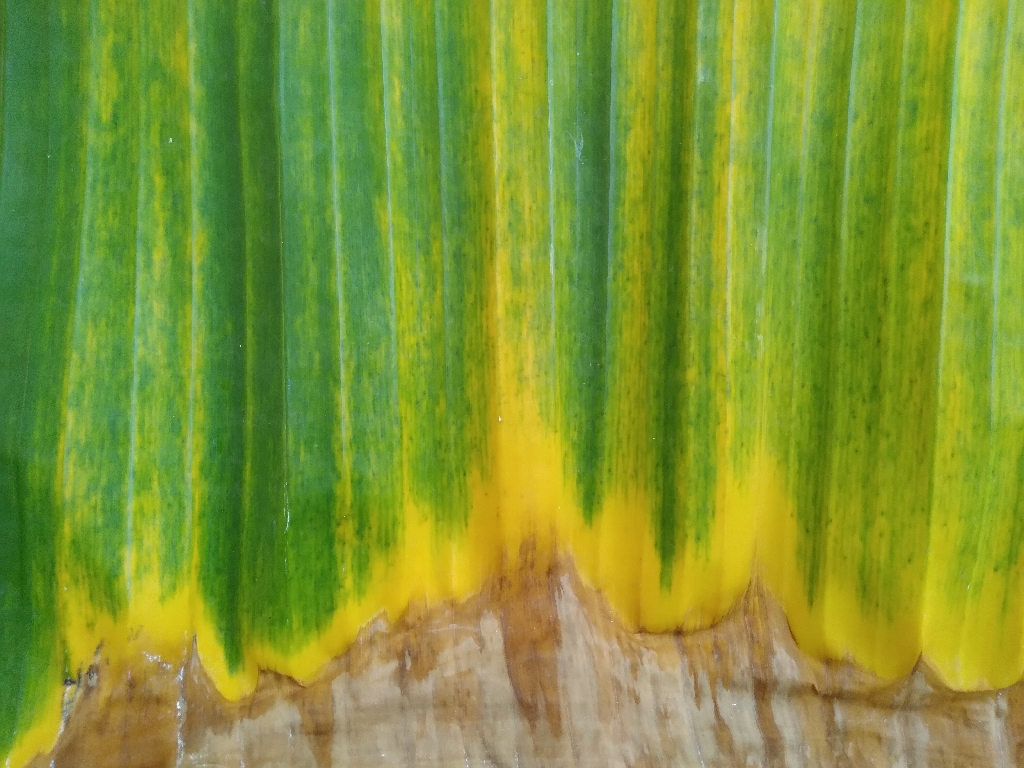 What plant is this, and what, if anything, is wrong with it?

banana, fusarium wilt race 1
